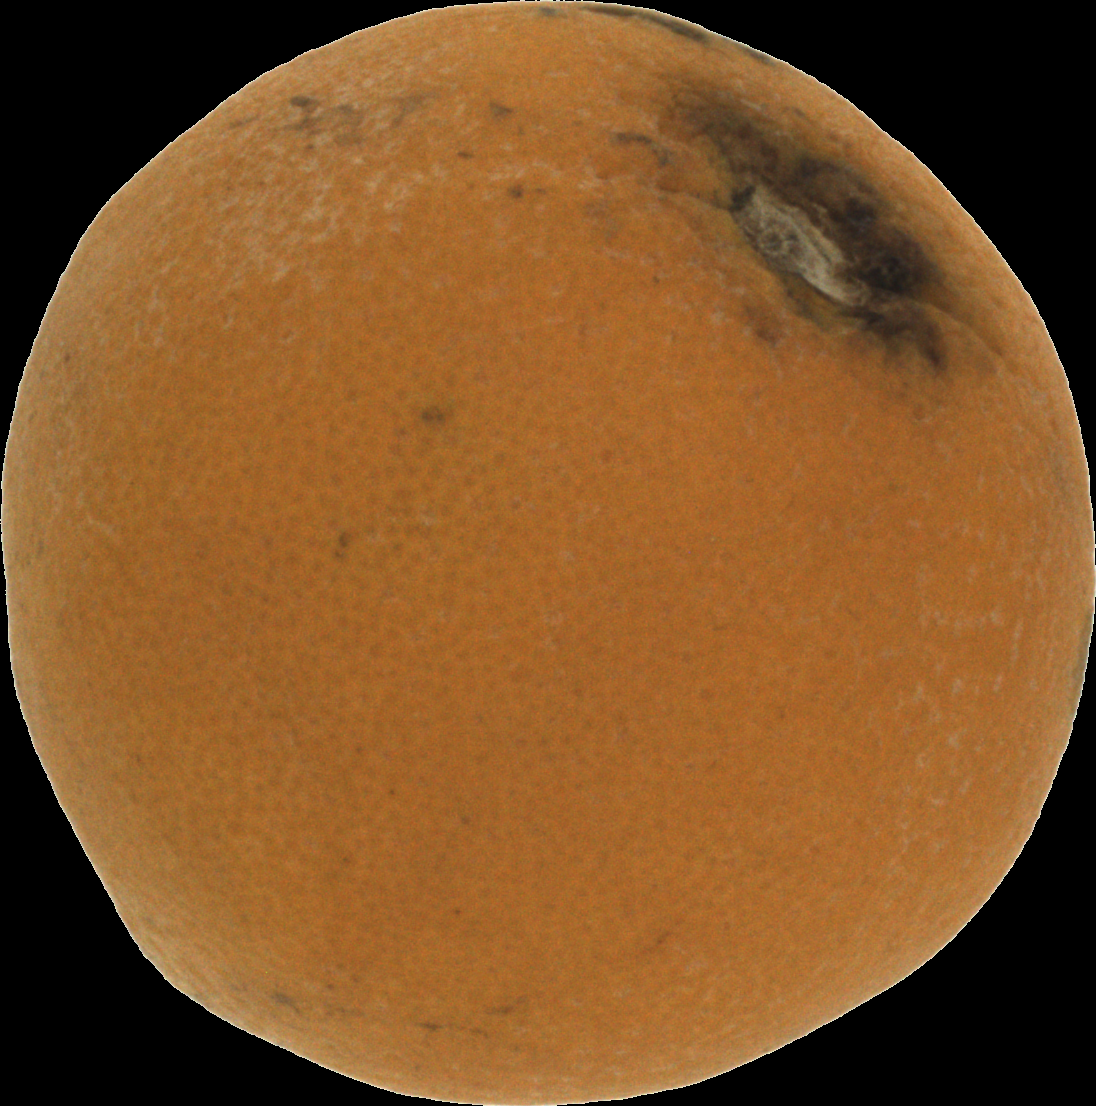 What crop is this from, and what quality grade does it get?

orange, bad
